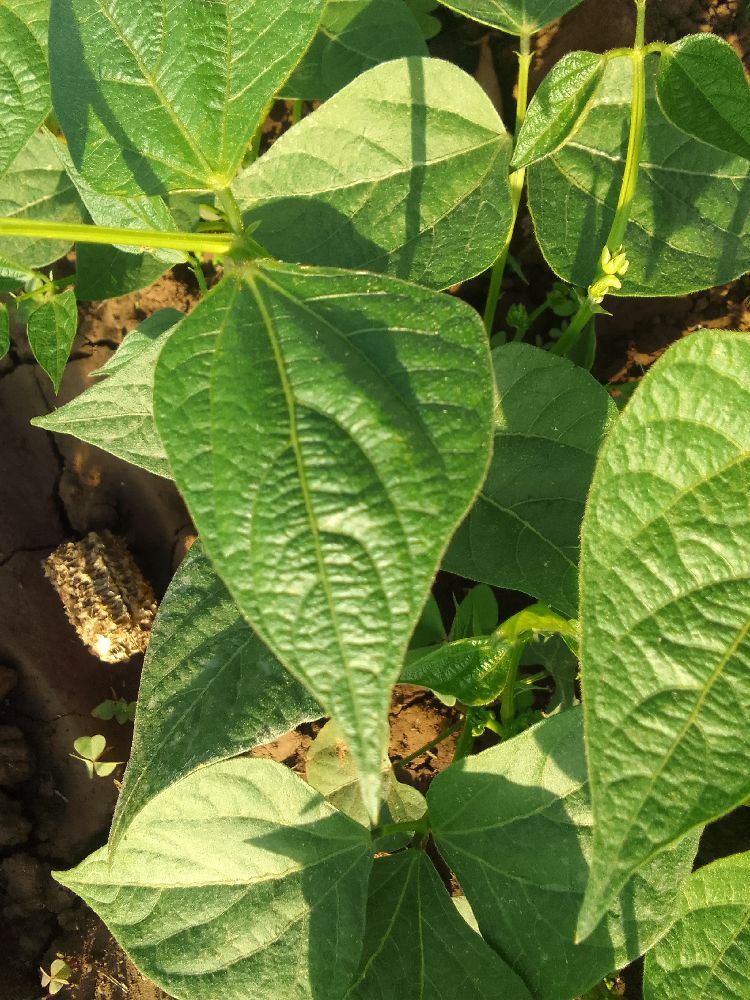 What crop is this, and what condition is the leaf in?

common bean, healthy
